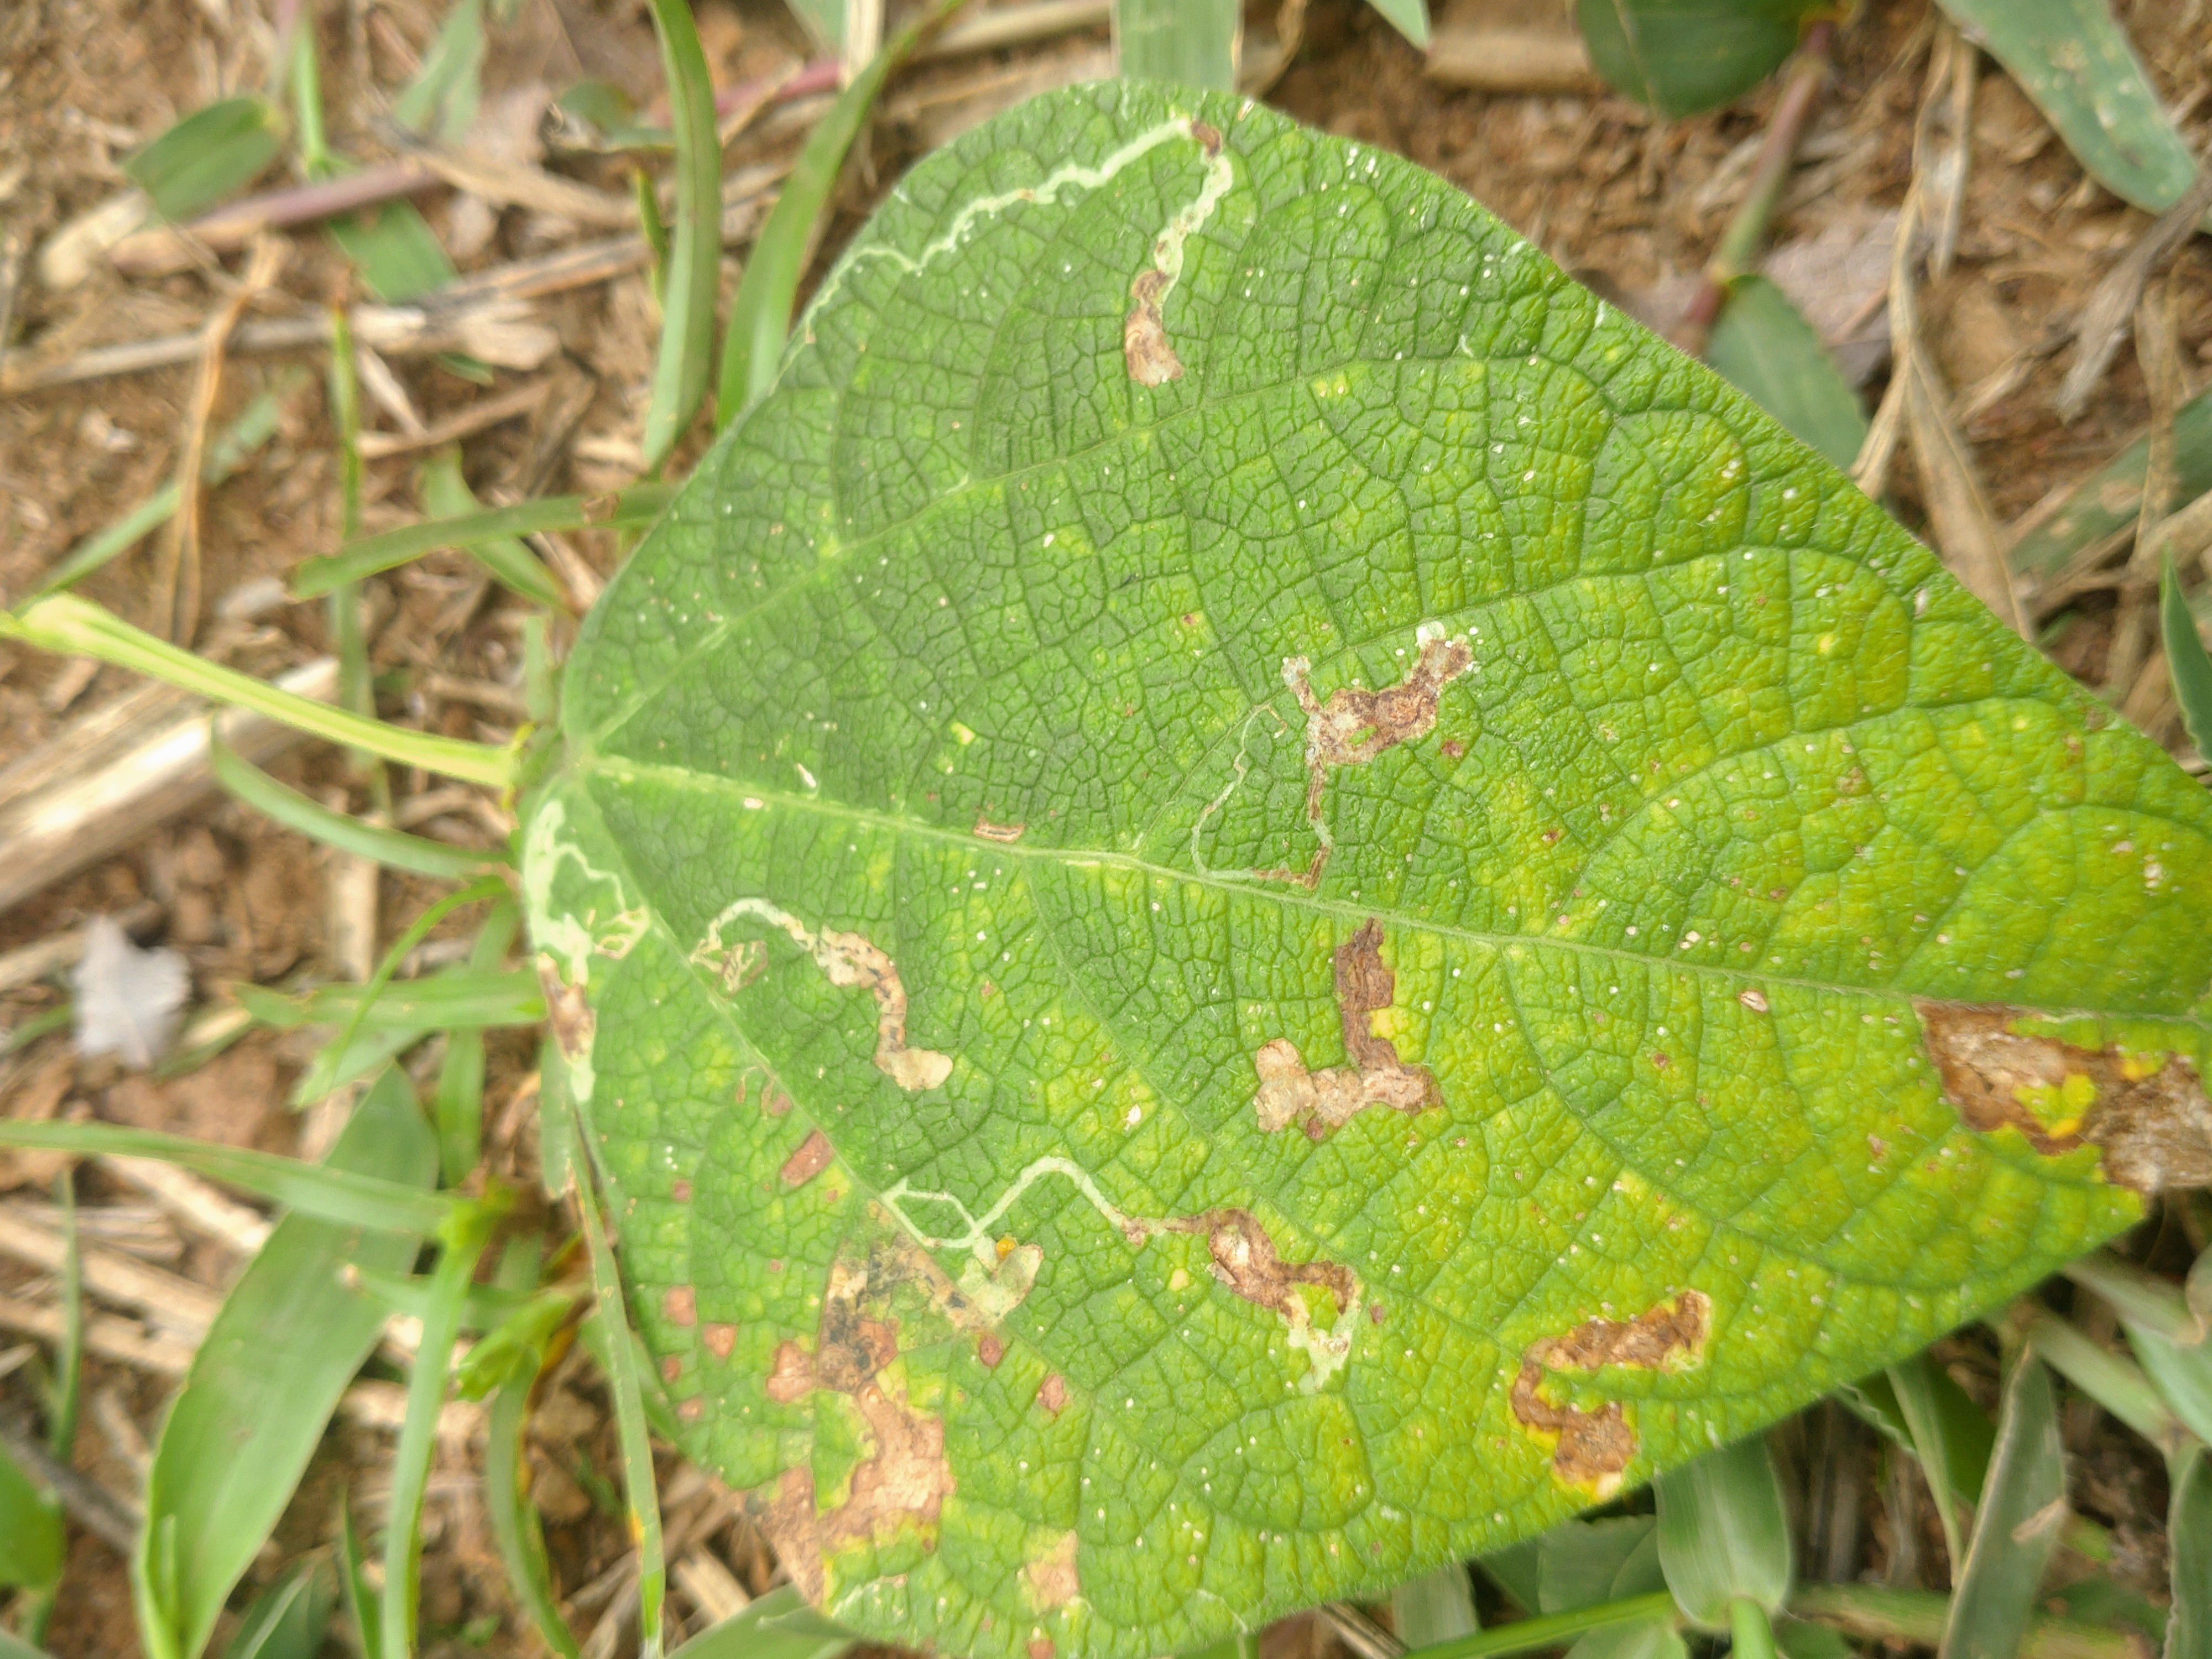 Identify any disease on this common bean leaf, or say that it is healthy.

rust
